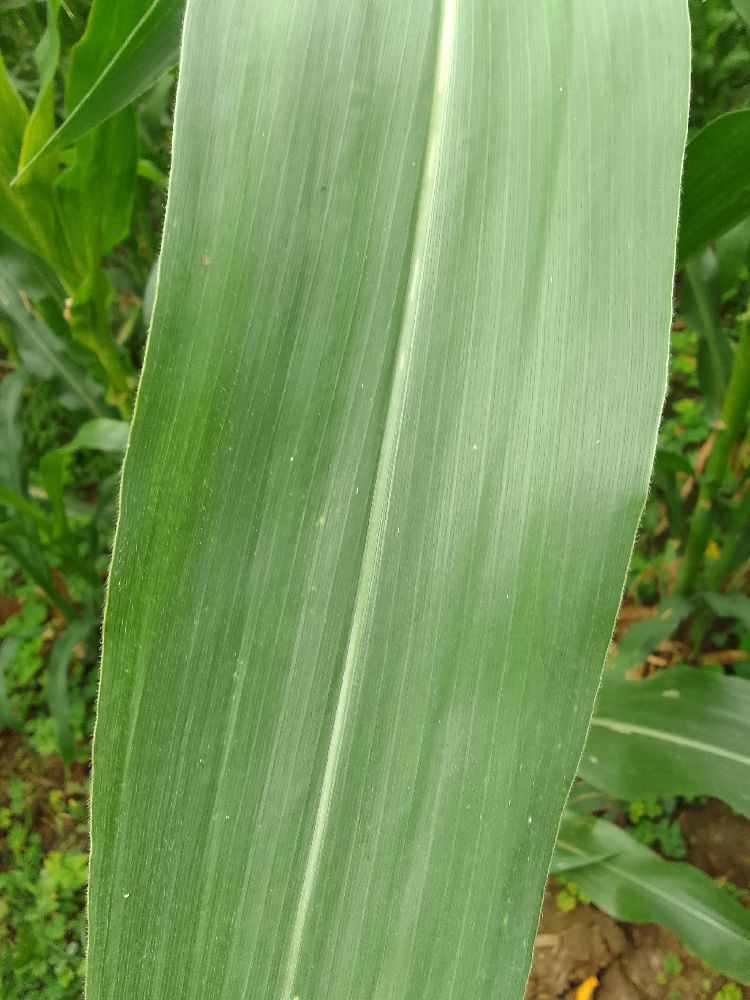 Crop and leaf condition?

maize, healthy
